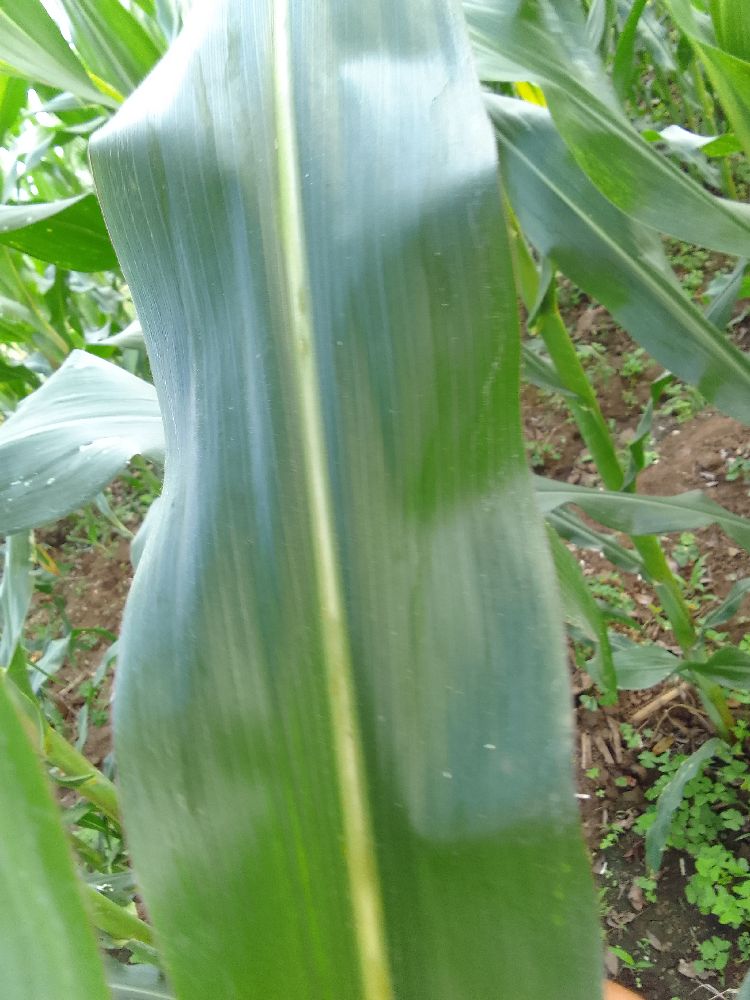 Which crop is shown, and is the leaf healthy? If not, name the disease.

maize, healthy
